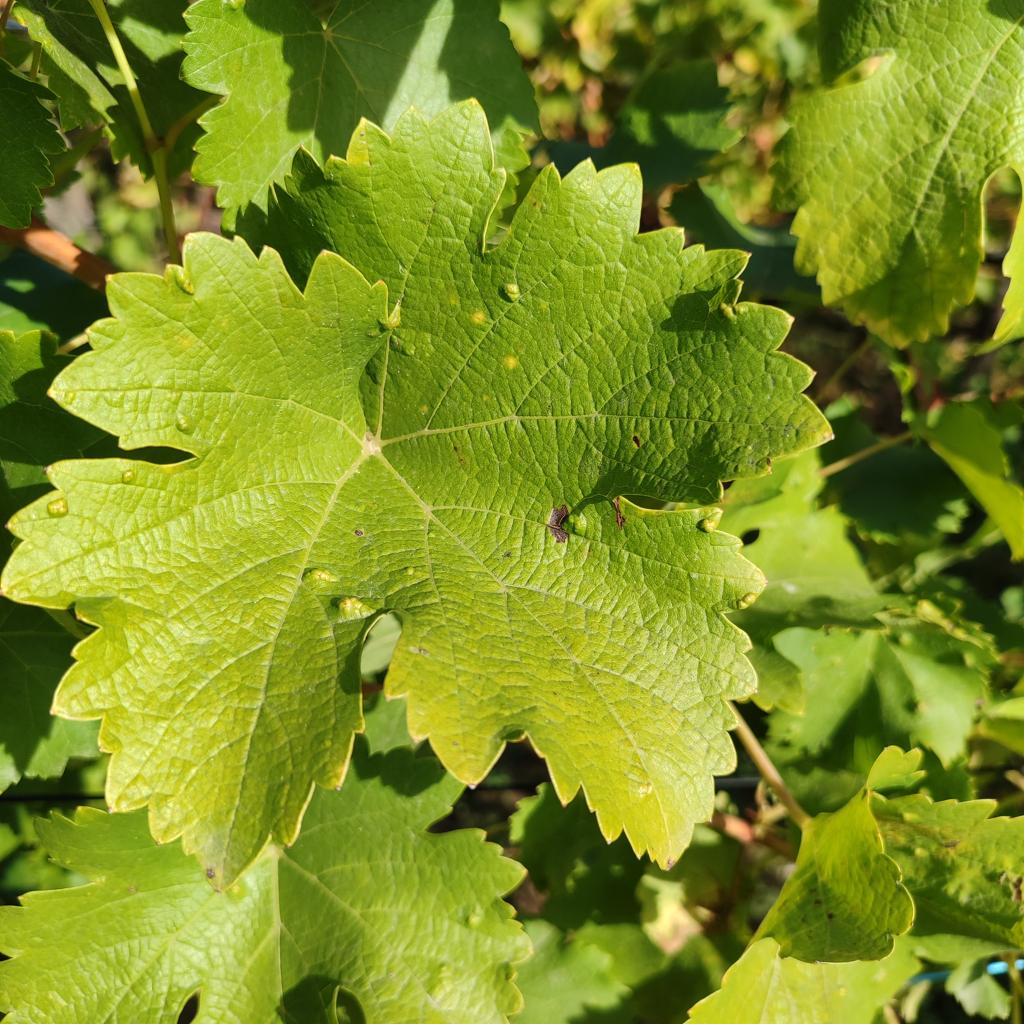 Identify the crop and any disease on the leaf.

grapevine, erineum mite
